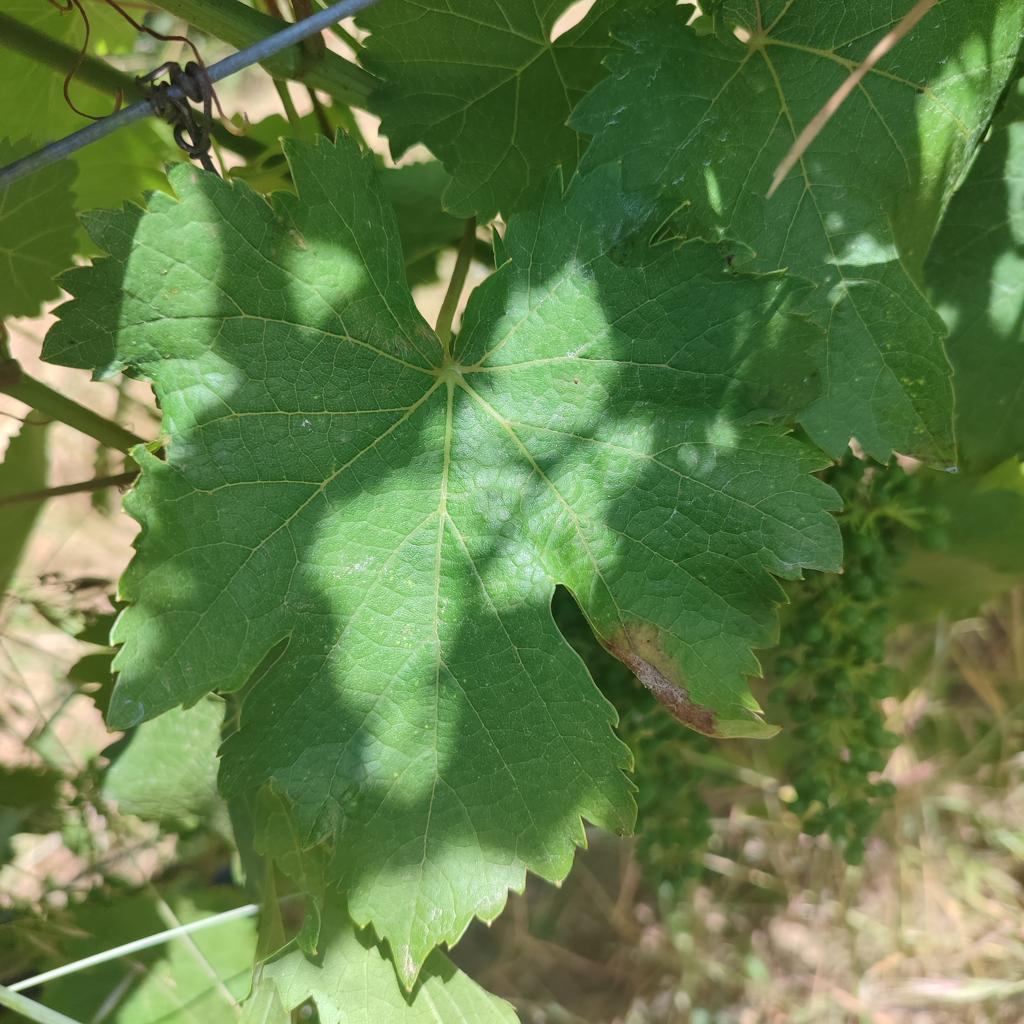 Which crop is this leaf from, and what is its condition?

grapevine, downy mildew
